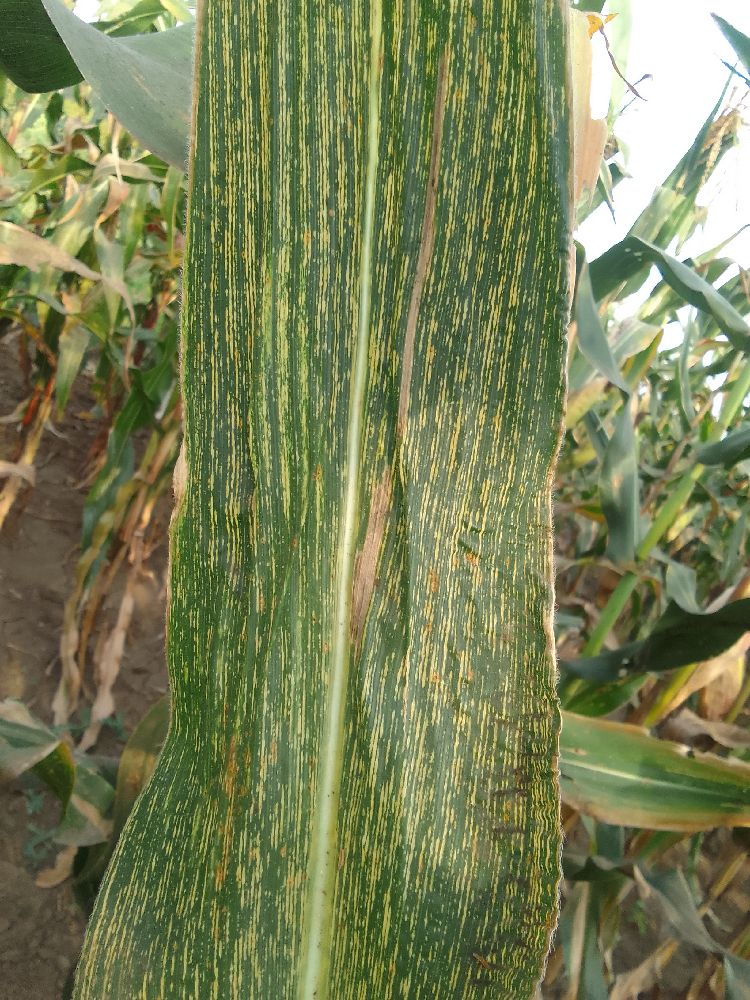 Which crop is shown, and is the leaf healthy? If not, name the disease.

maize, maize streak virus
